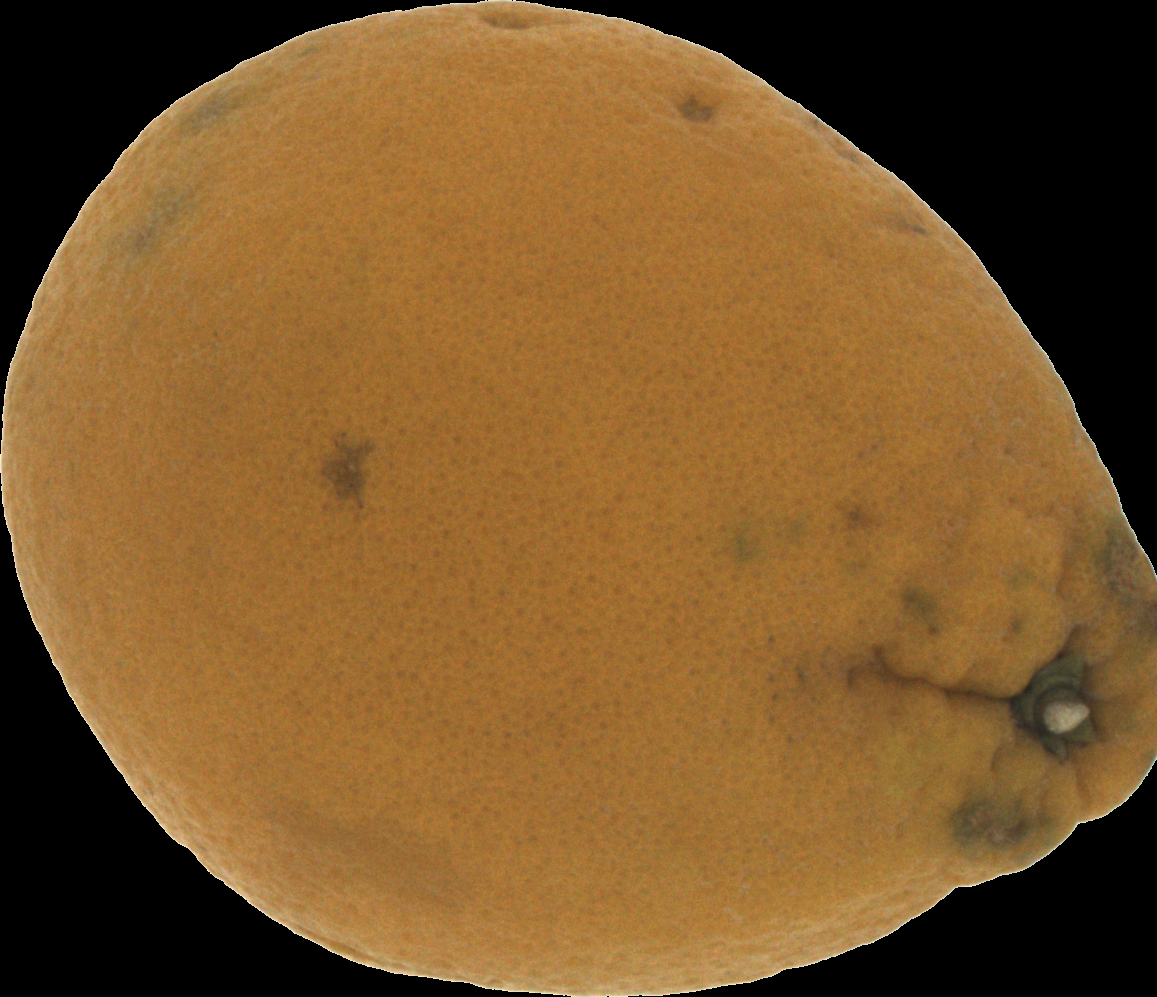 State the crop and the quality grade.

orange, bad
